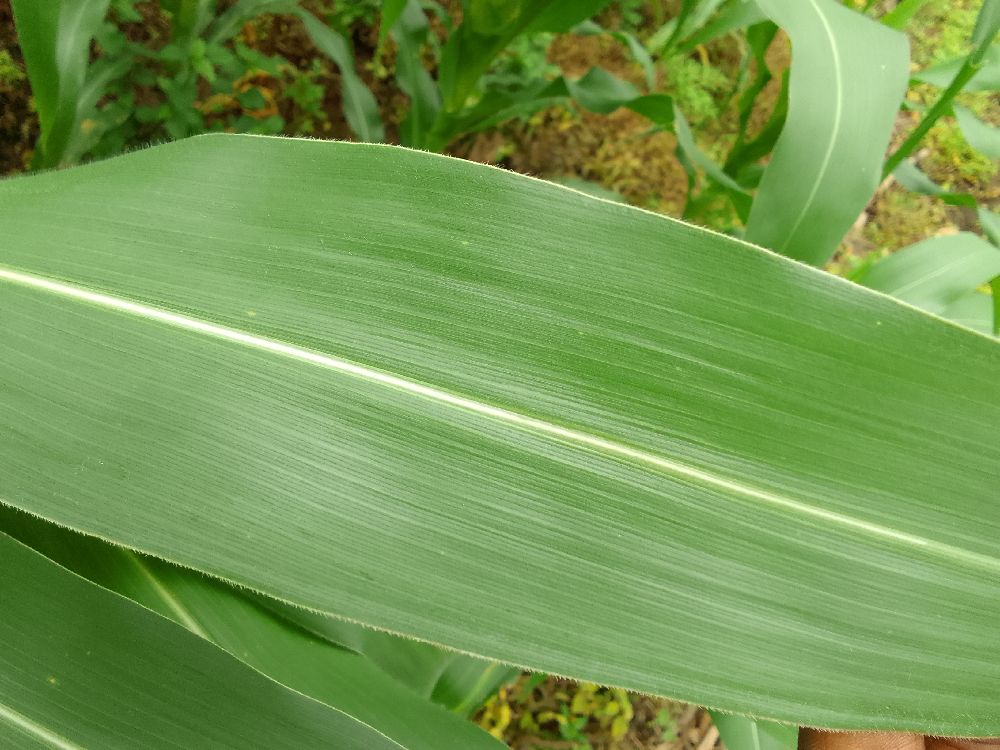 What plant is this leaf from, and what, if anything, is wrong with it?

maize, healthy
